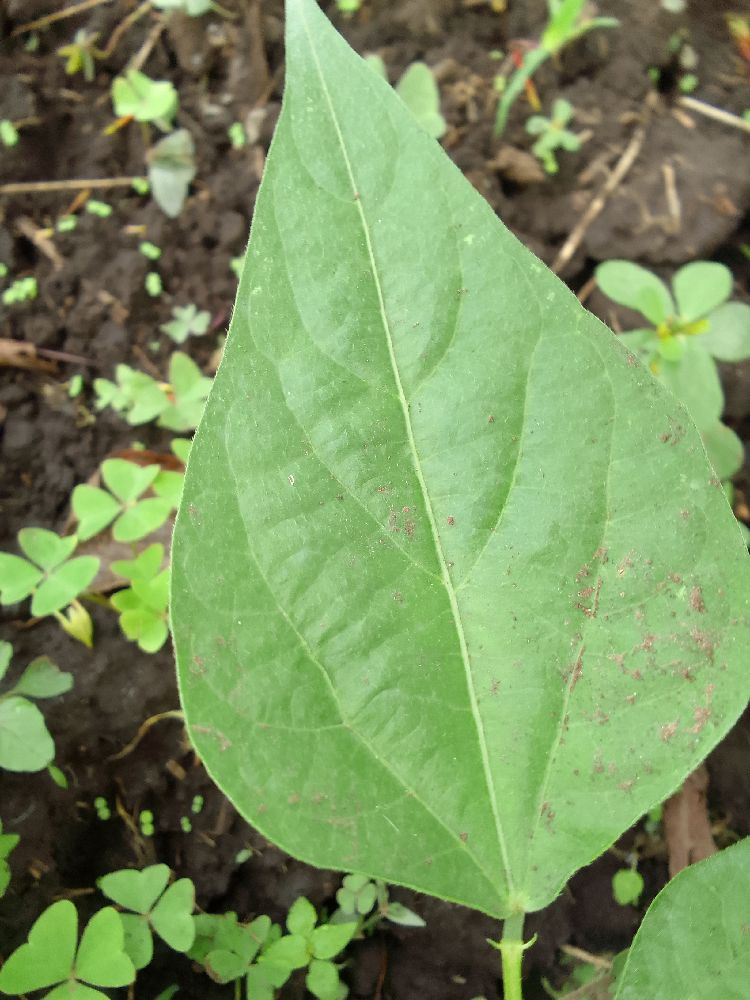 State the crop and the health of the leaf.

common bean, healthy
